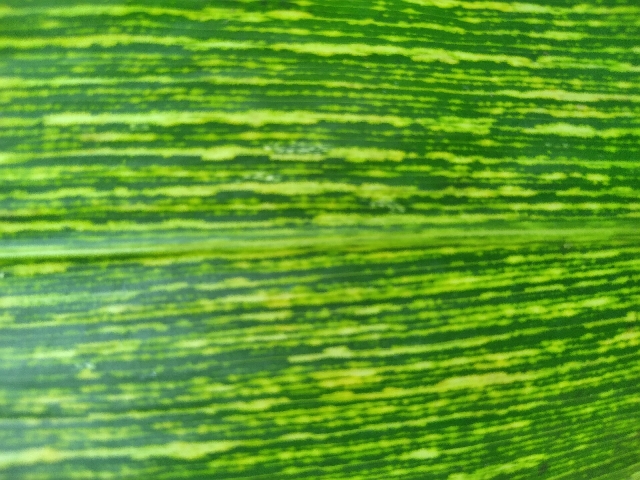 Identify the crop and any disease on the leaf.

maize, maize streak virus
